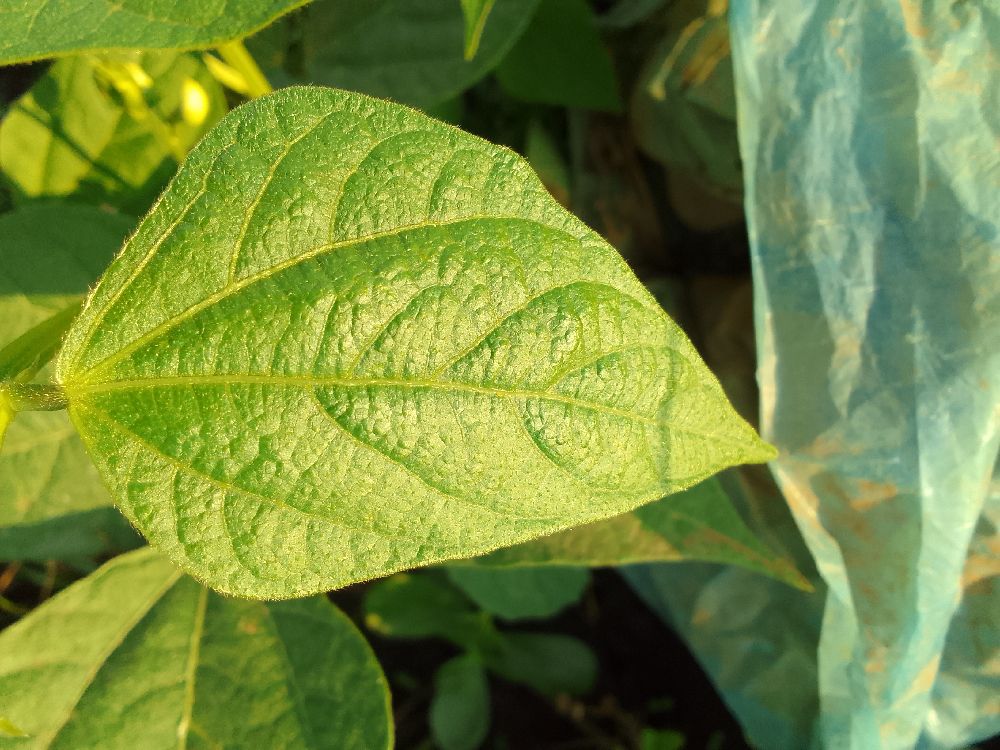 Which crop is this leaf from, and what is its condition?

common bean, healthy
